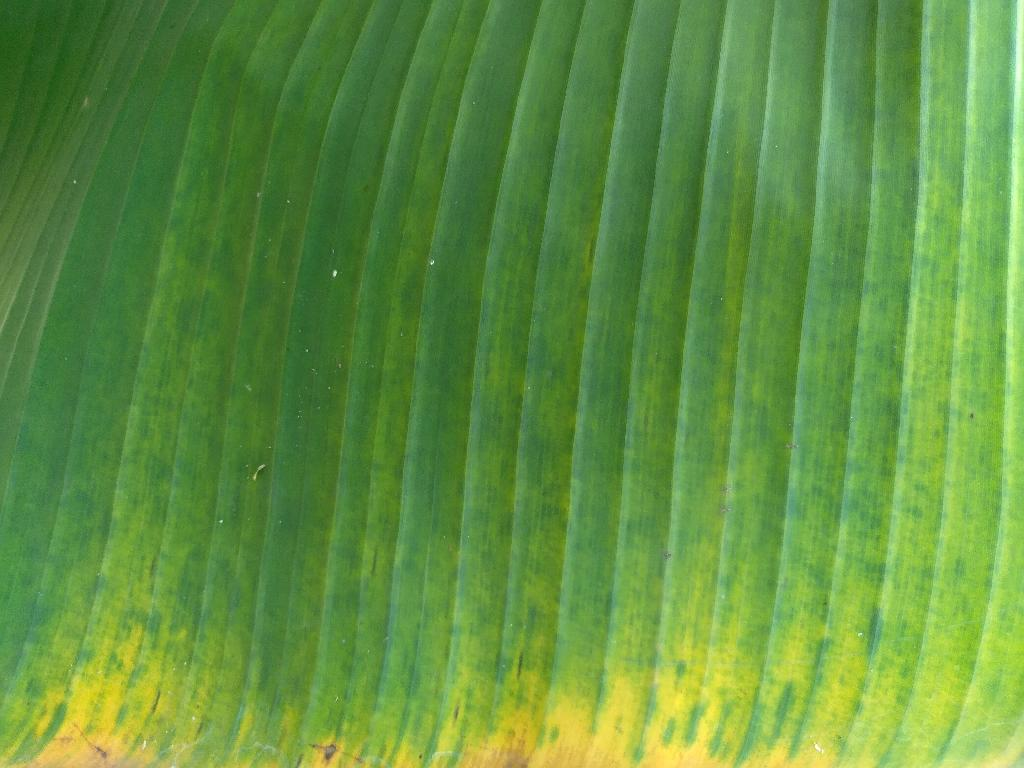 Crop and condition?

banana, fusarium wilt race 1
